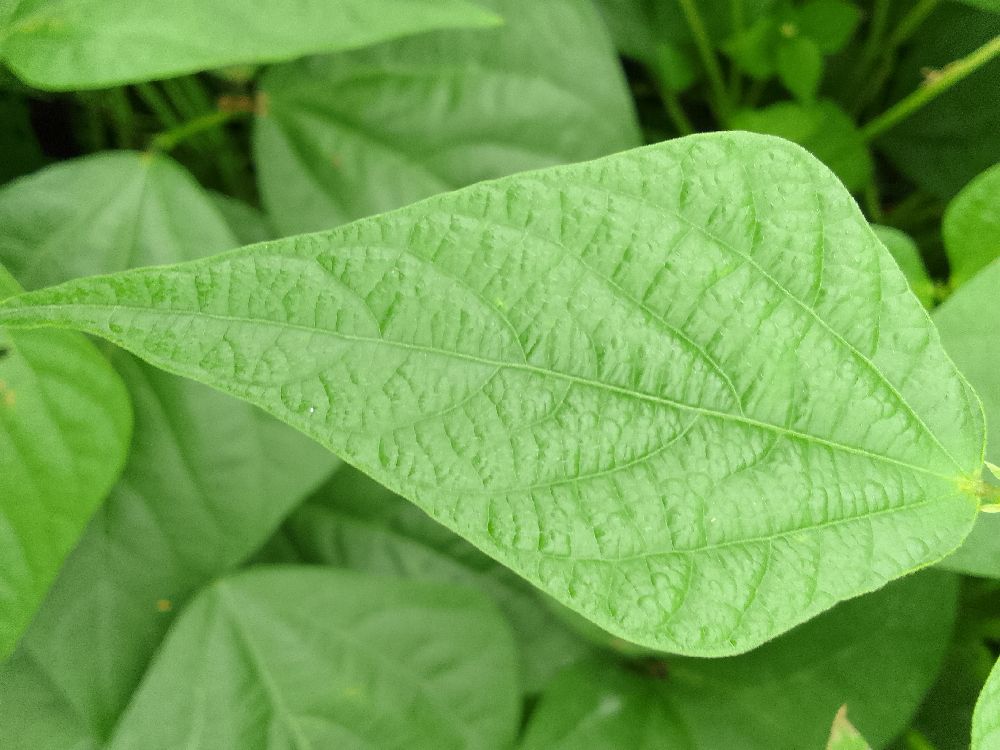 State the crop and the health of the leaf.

common bean, healthy
